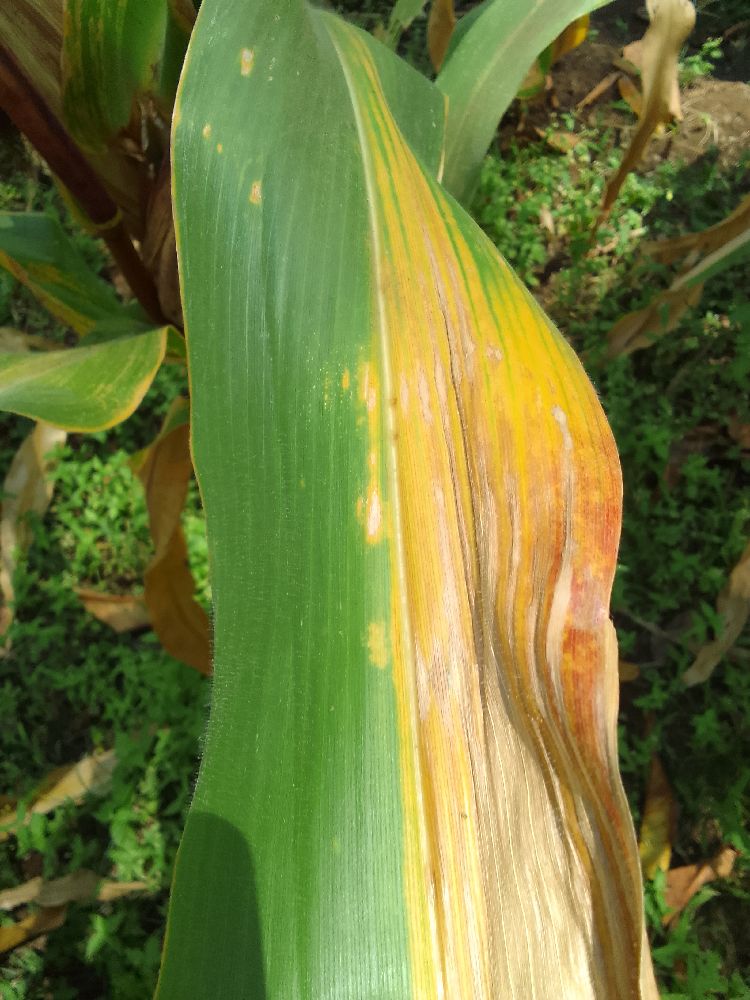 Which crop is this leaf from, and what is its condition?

maize, maize lethal necrosis
